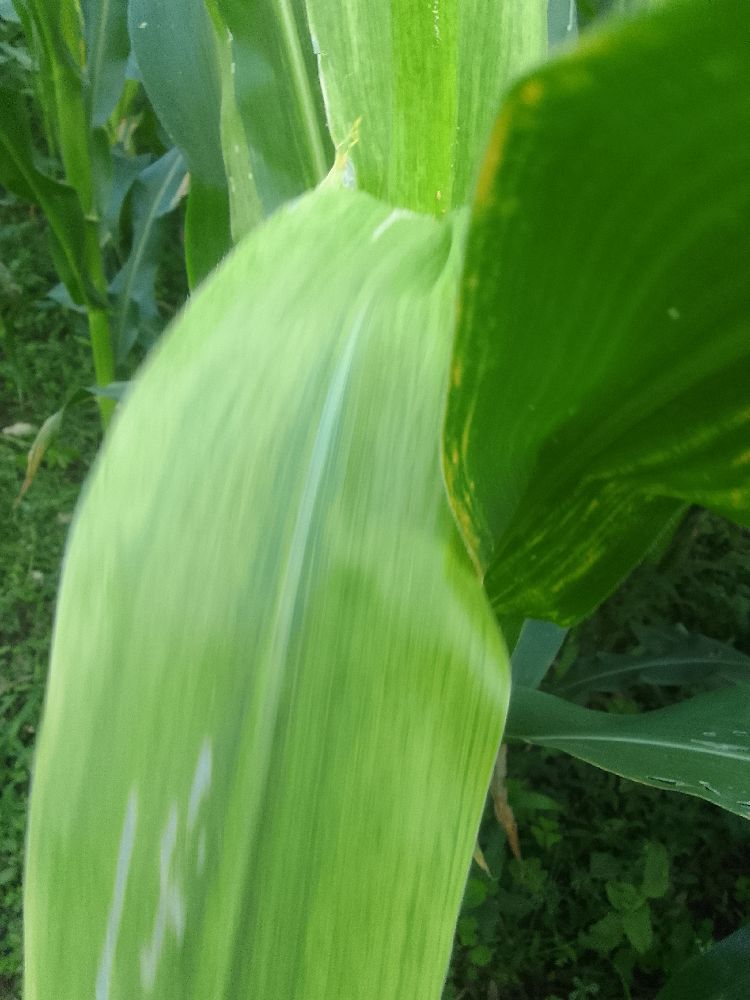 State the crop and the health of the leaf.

maize, maize lethal necrosis
